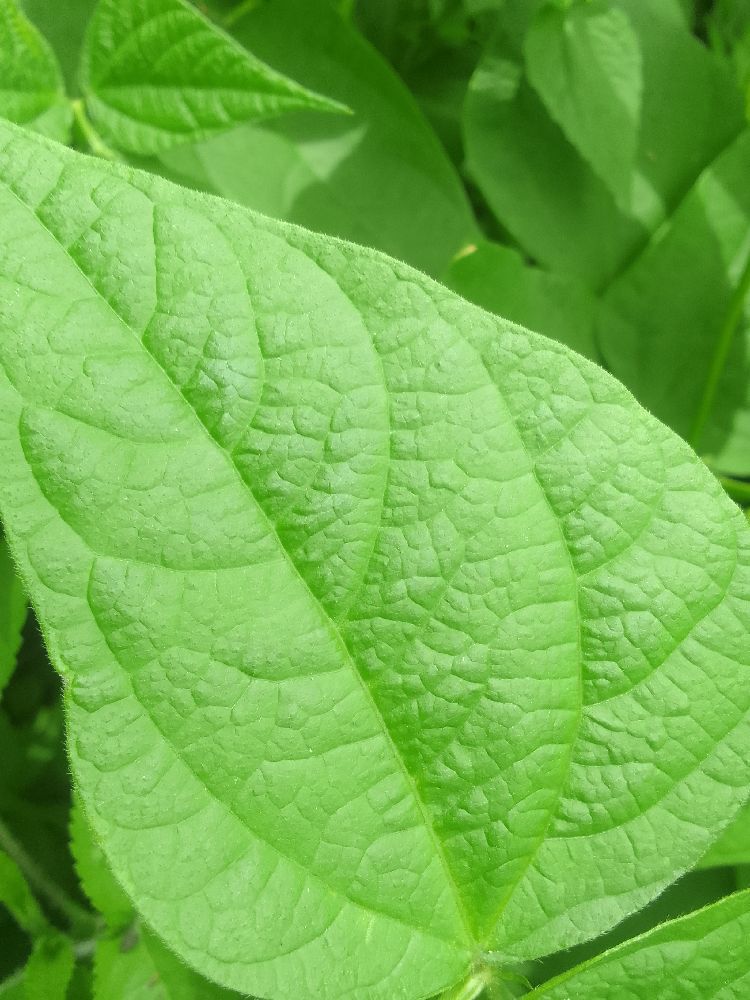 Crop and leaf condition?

common bean, healthy
